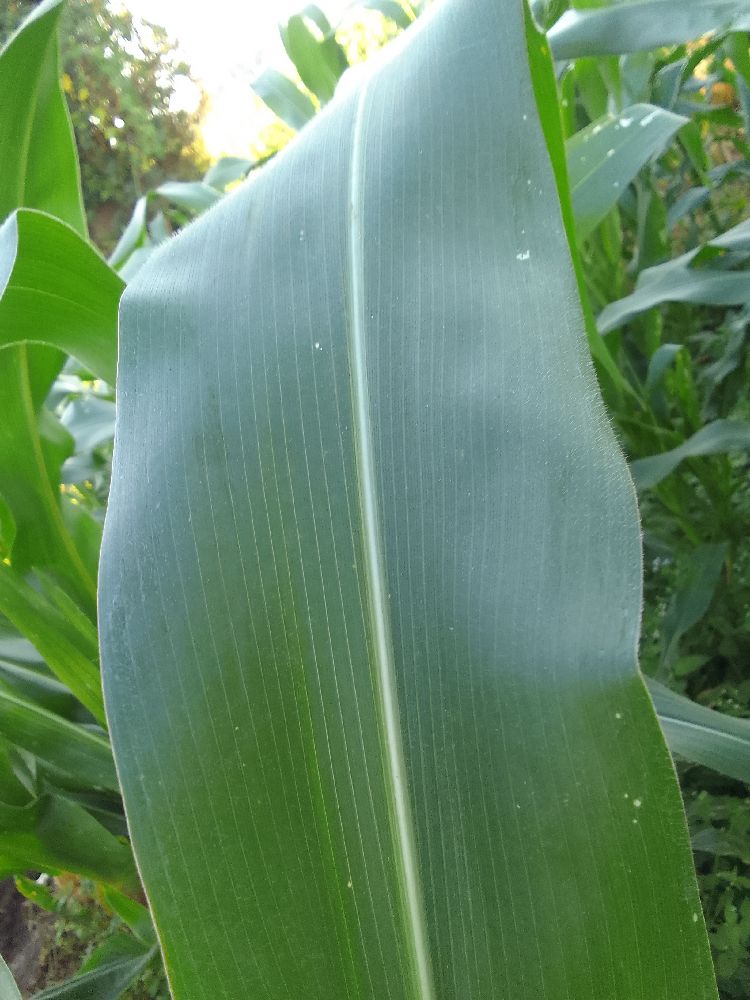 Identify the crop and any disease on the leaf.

maize, healthy
